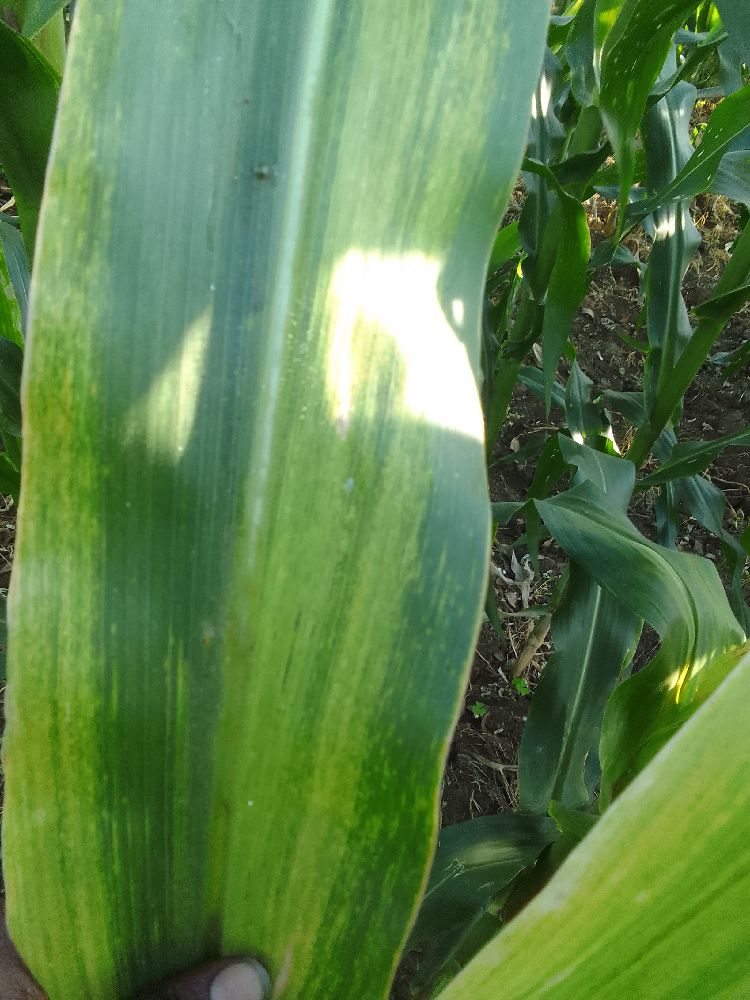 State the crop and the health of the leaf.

maize, maize lethal necrosis
